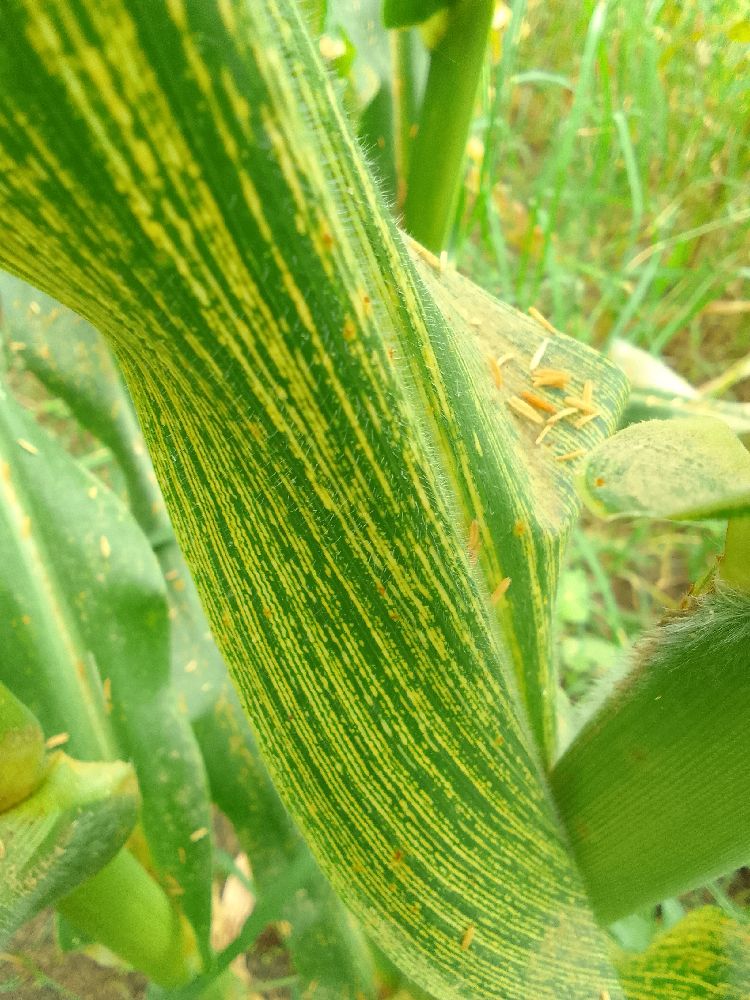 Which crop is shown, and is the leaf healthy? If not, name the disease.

maize, maize streak virus
